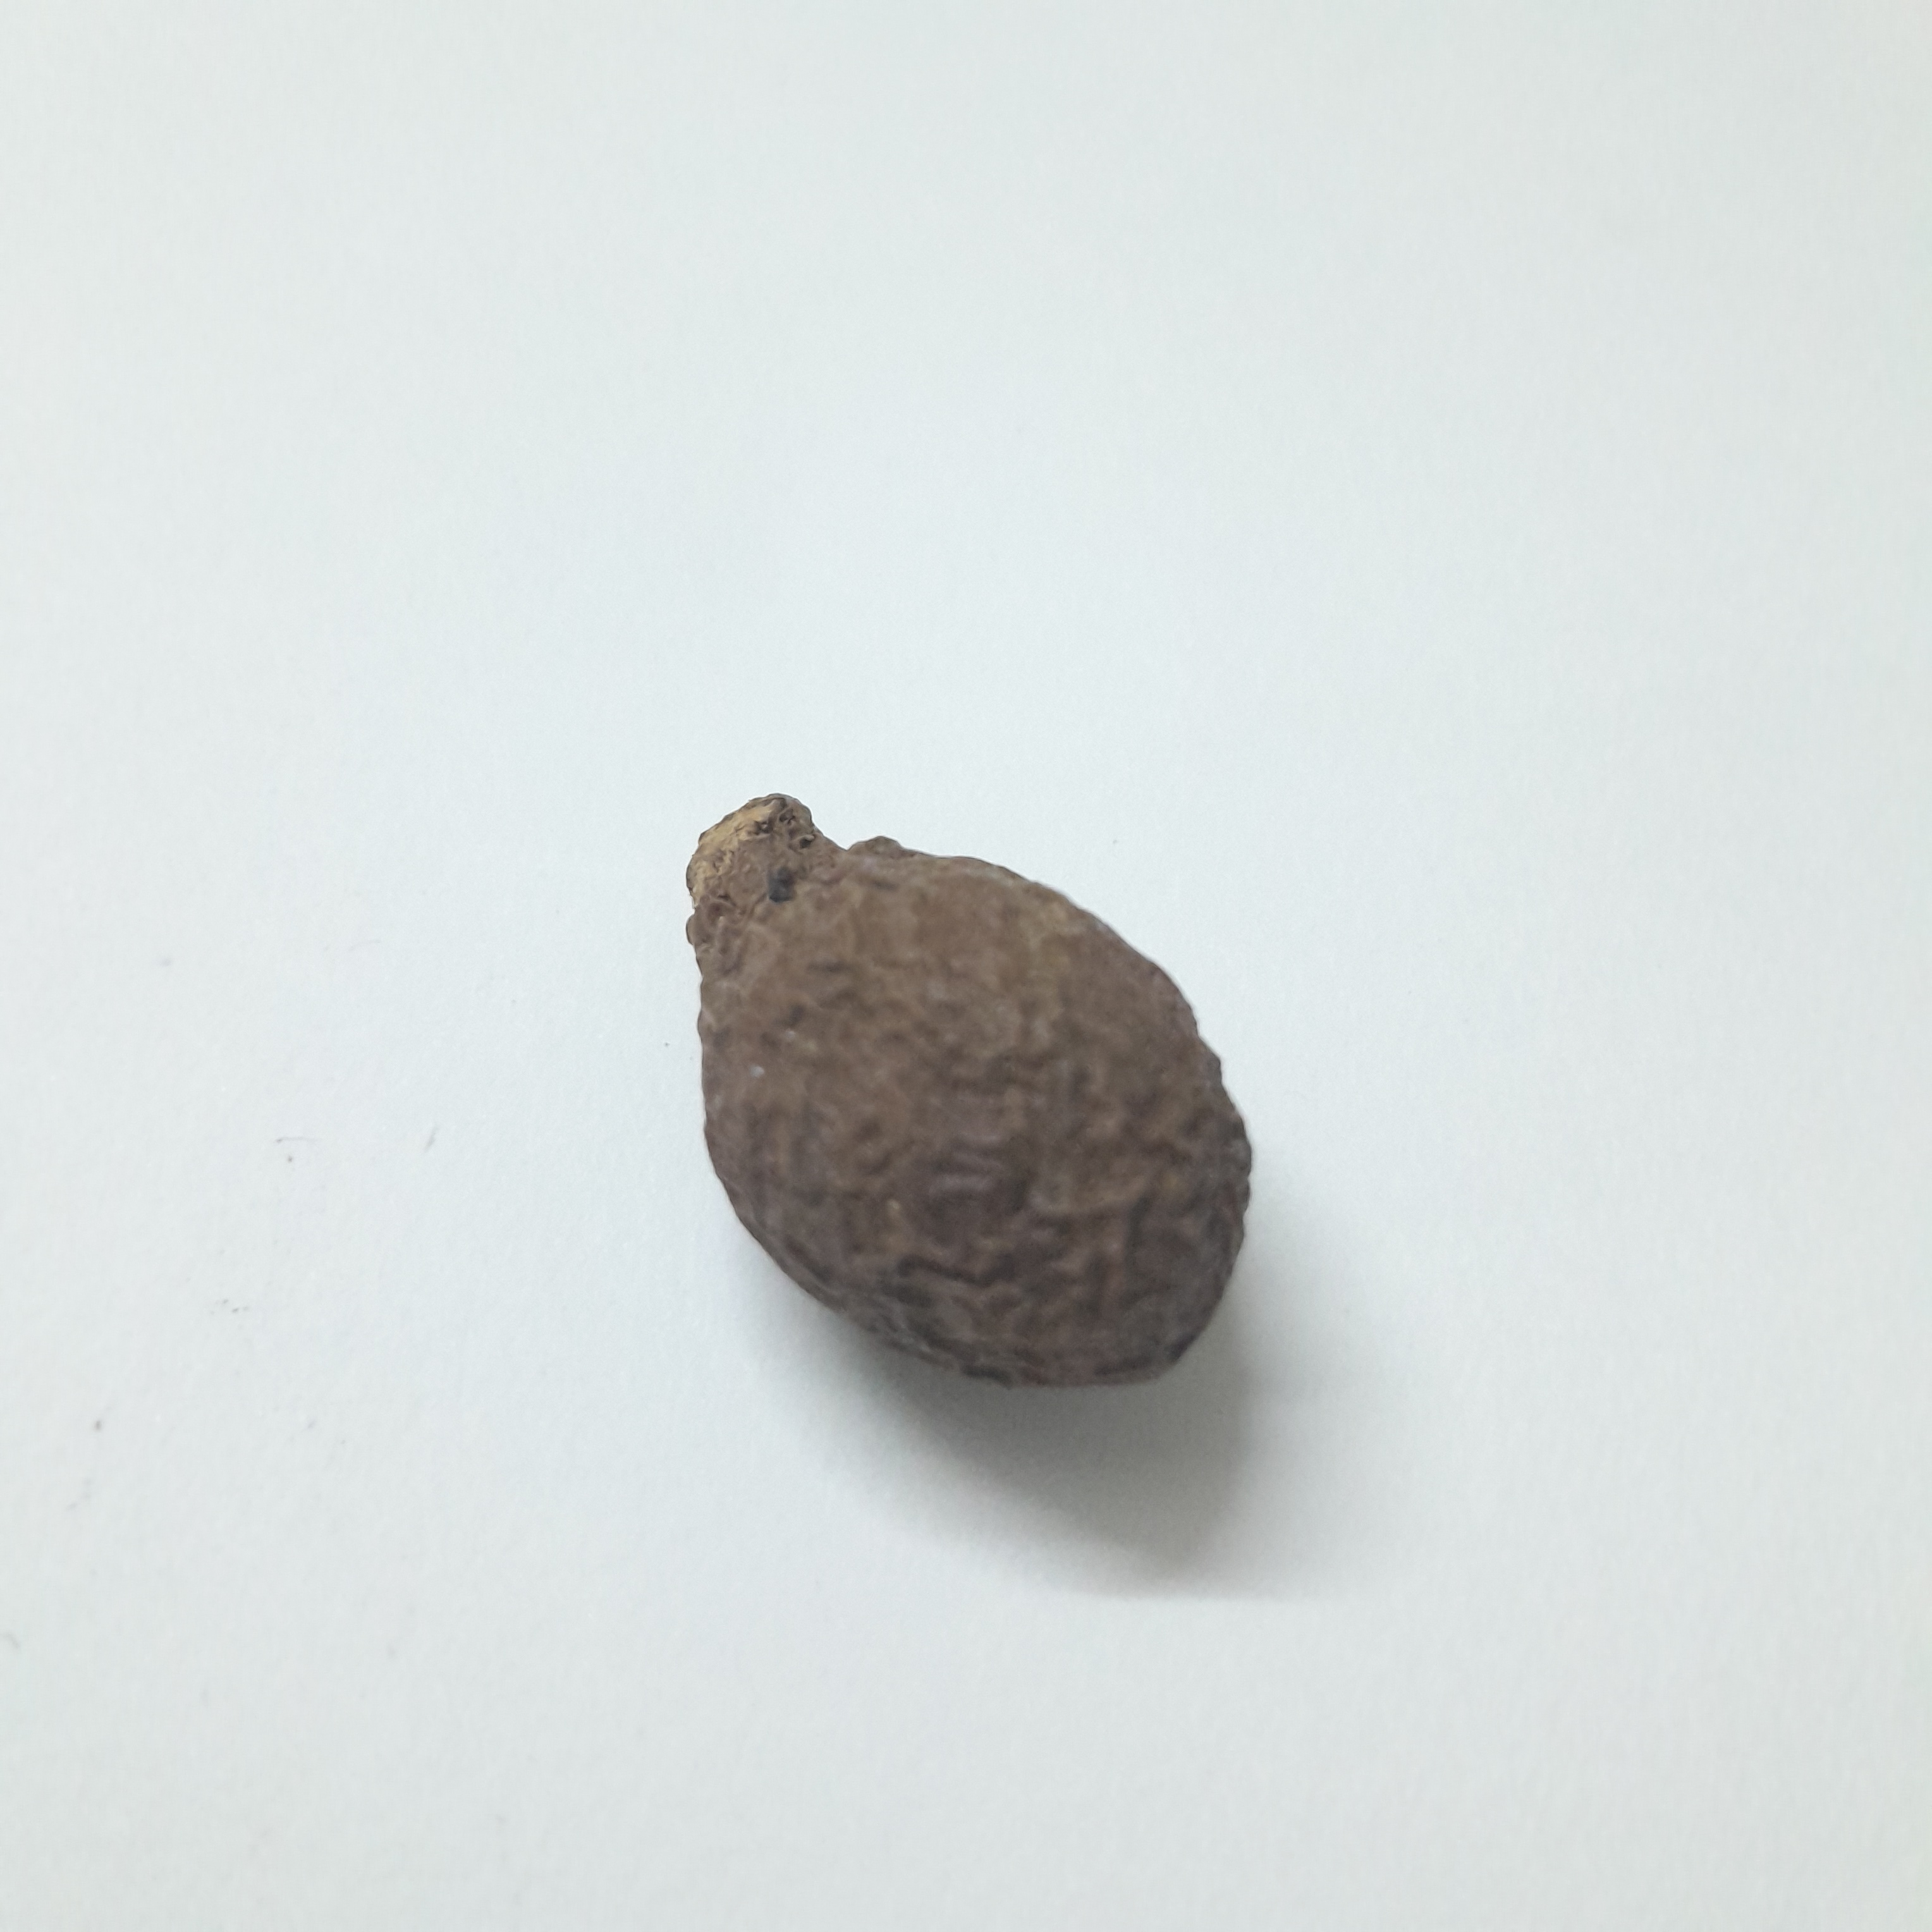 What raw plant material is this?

niranjanphal
